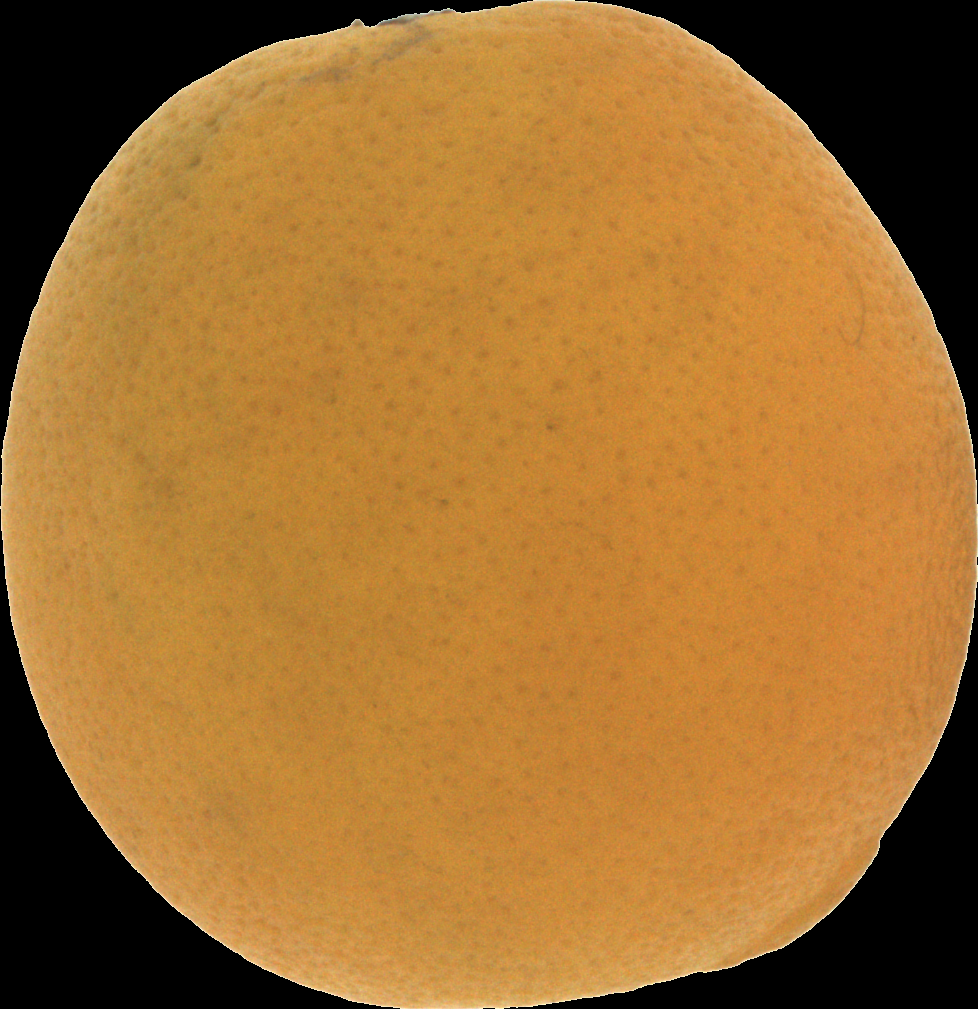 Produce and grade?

orange, bad
